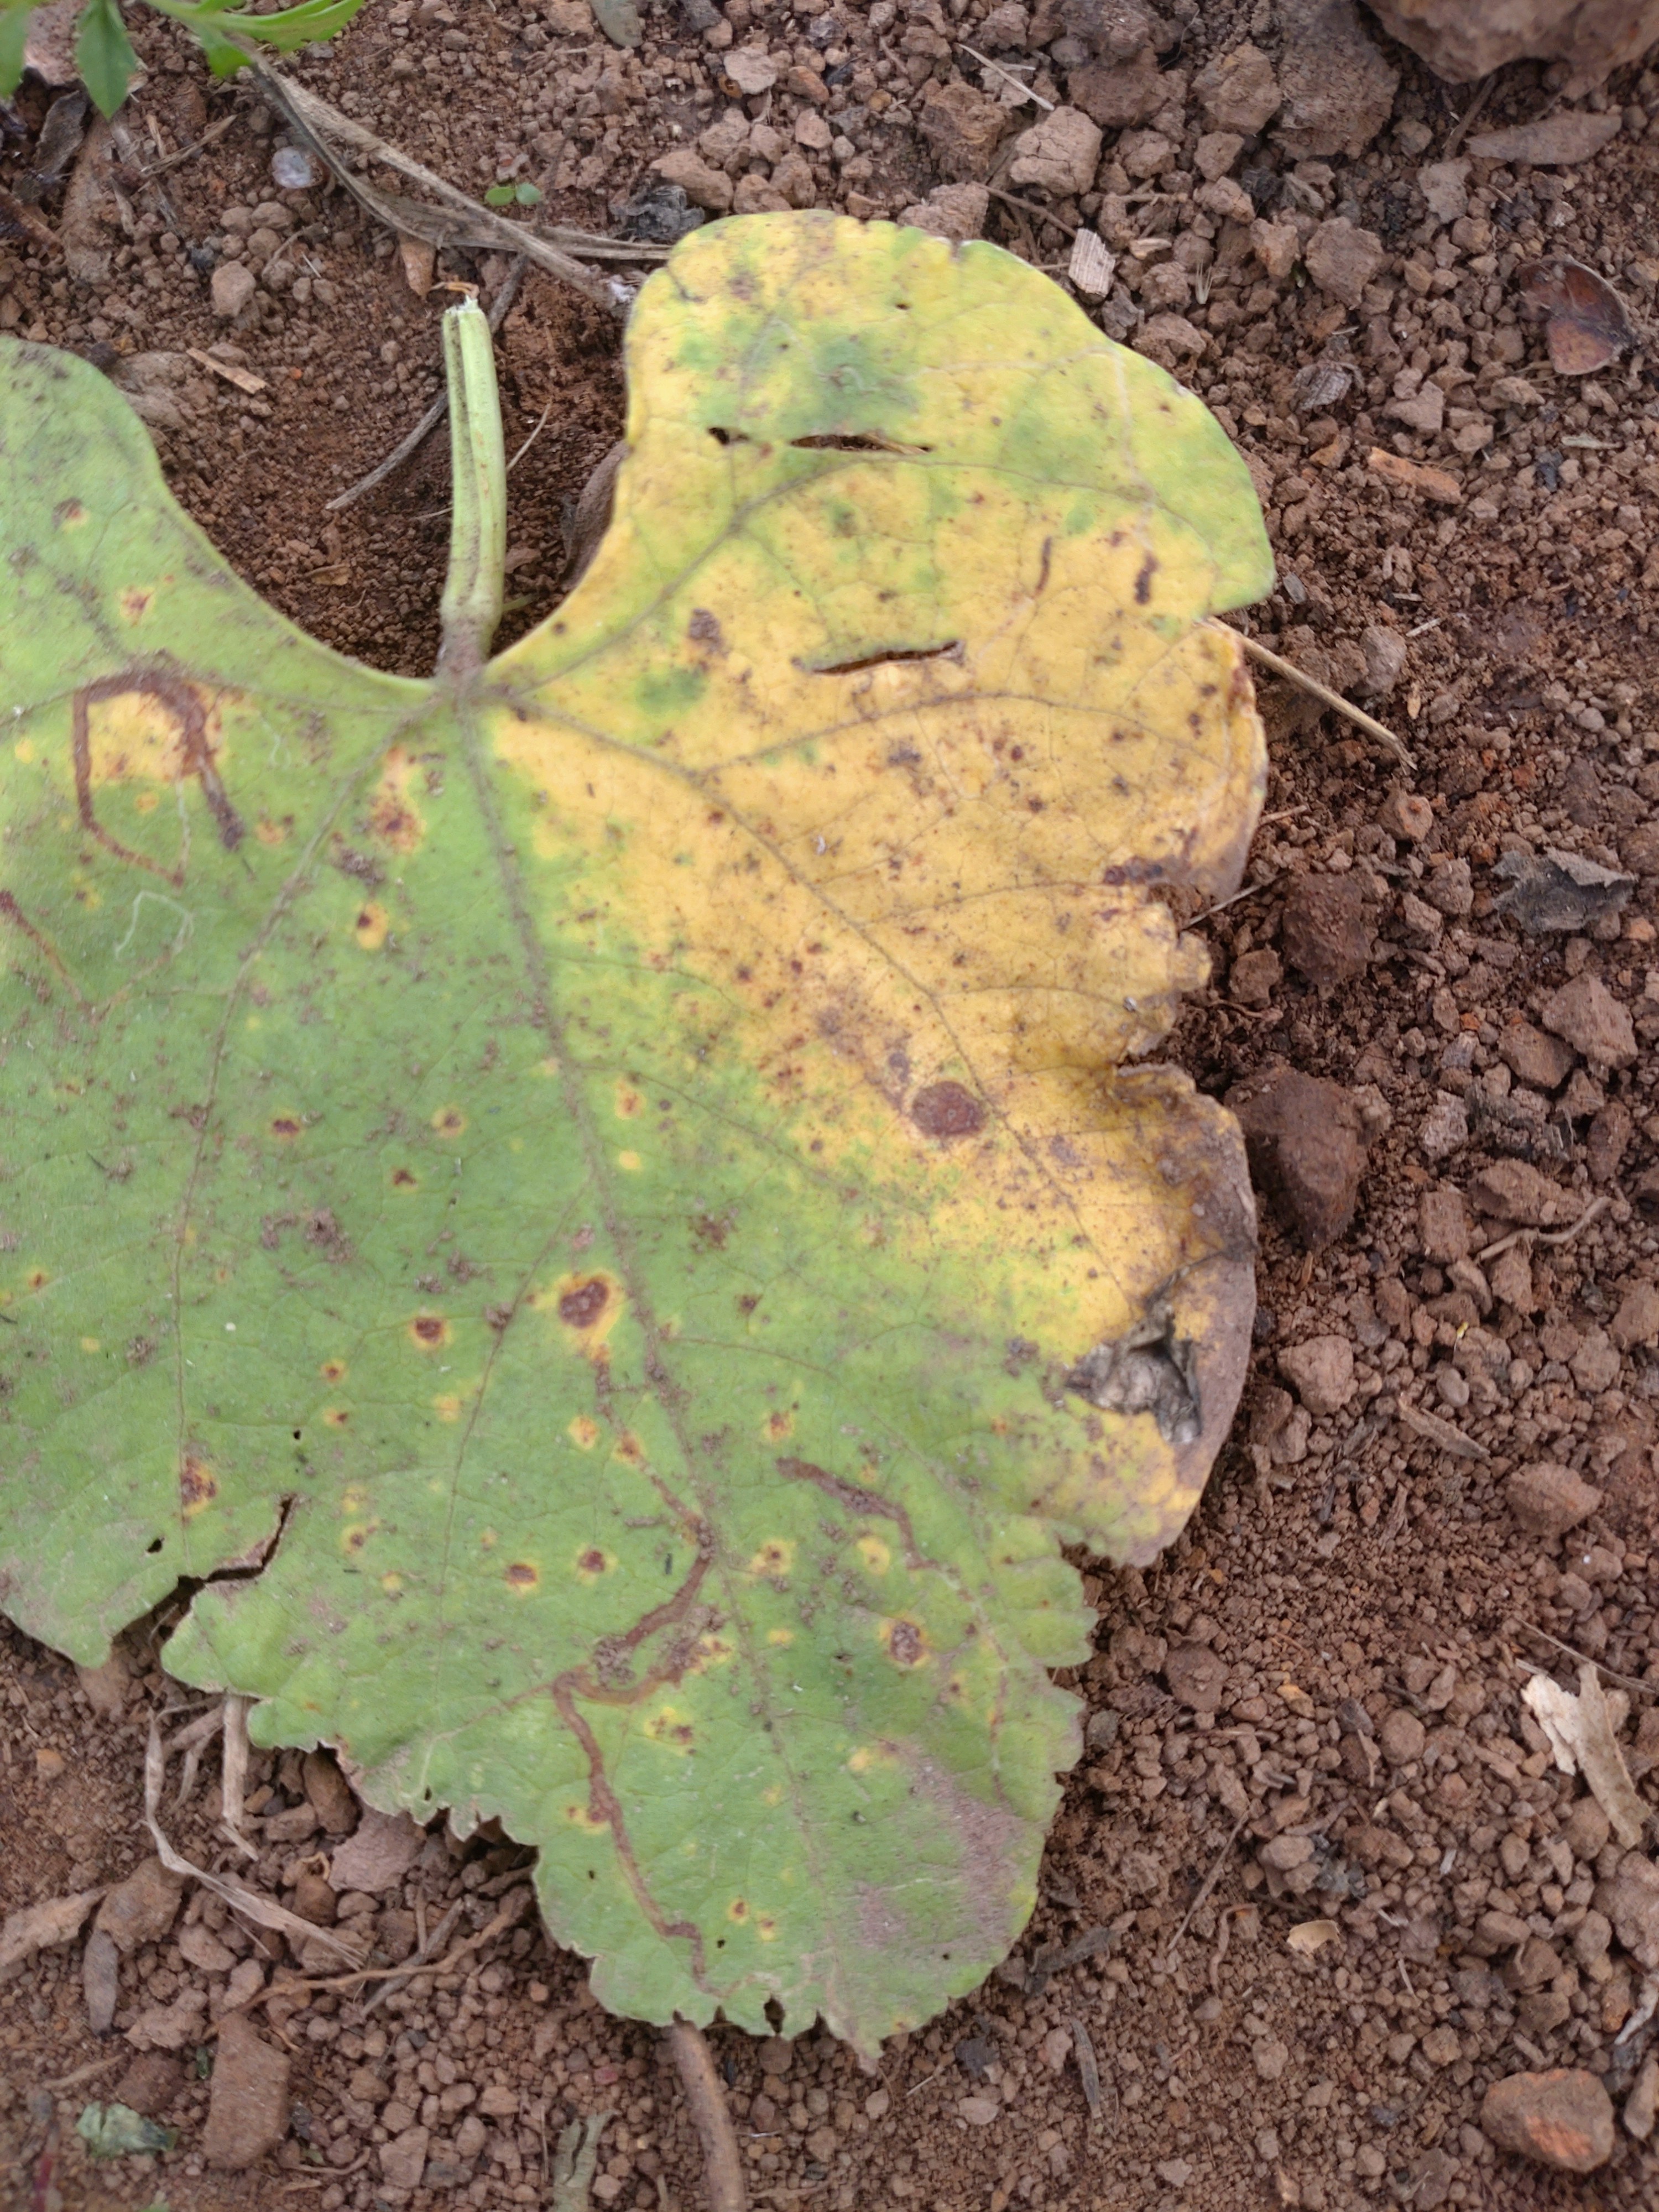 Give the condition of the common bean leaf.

rust
